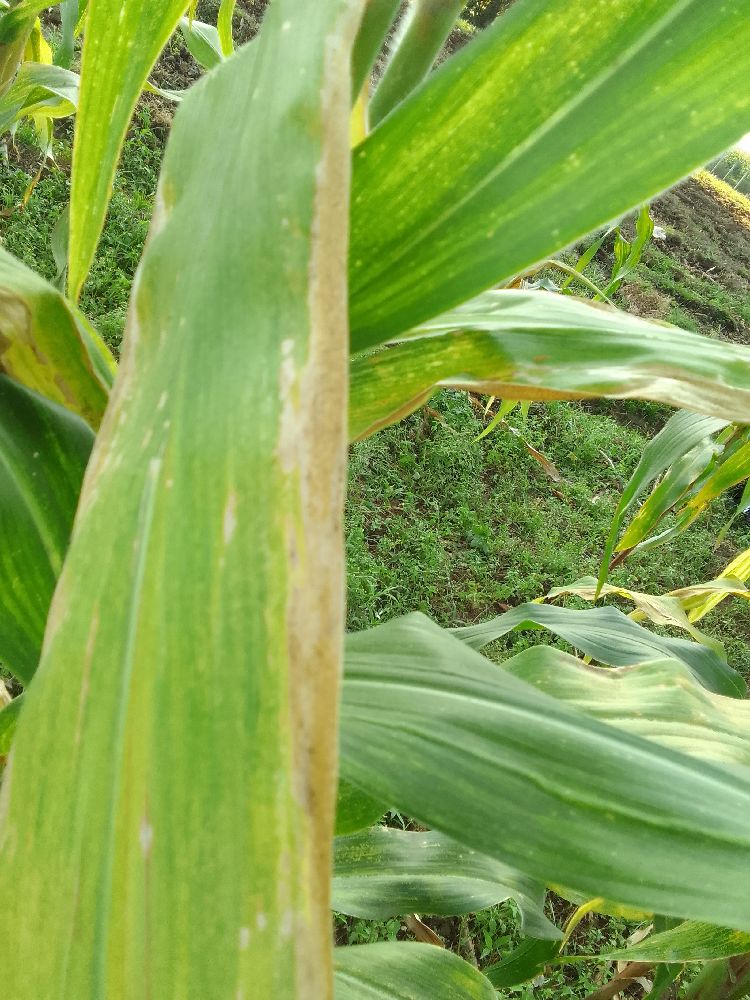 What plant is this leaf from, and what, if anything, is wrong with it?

maize, maize lethal necrosis
